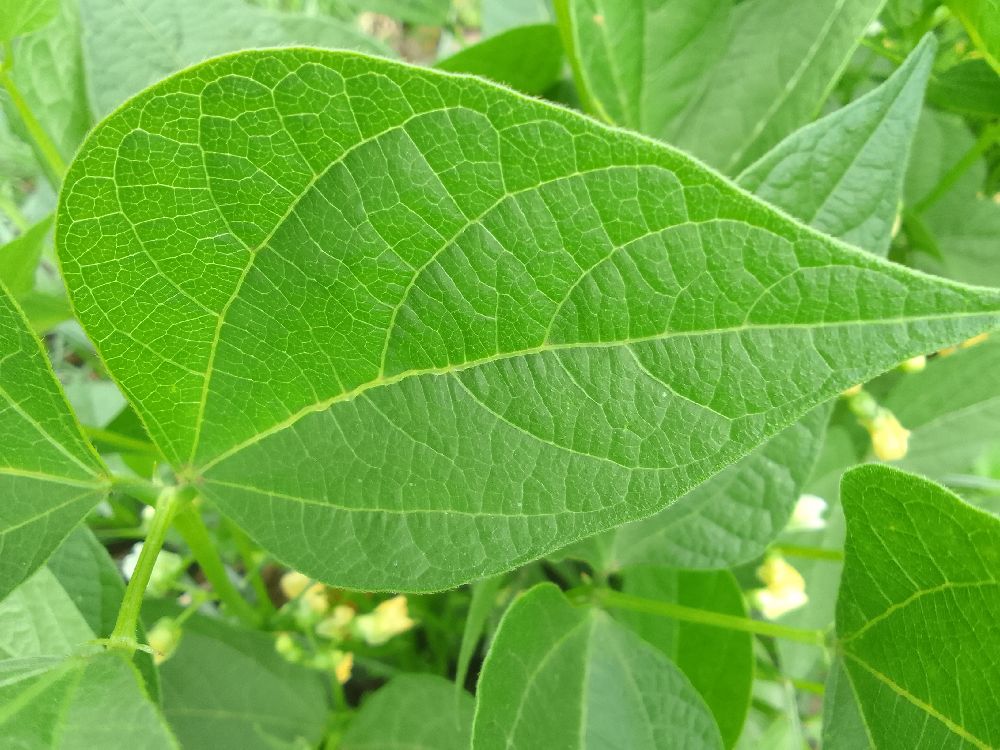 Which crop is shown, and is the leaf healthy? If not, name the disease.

common bean, healthy
